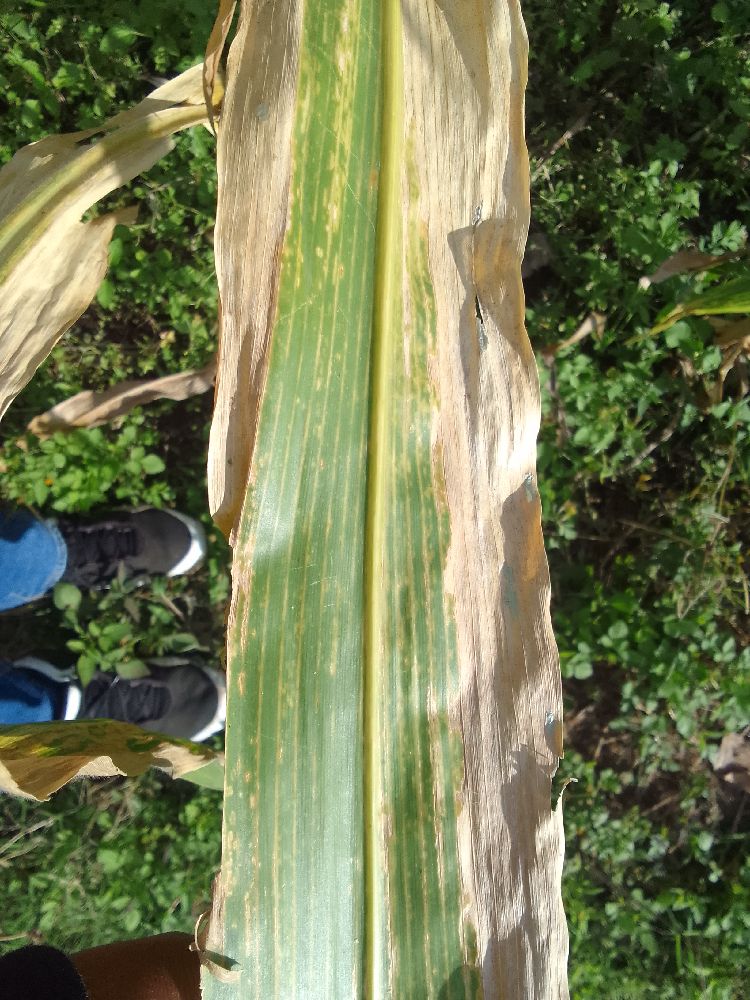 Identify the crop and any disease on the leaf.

maize, maize lethal necrosis
